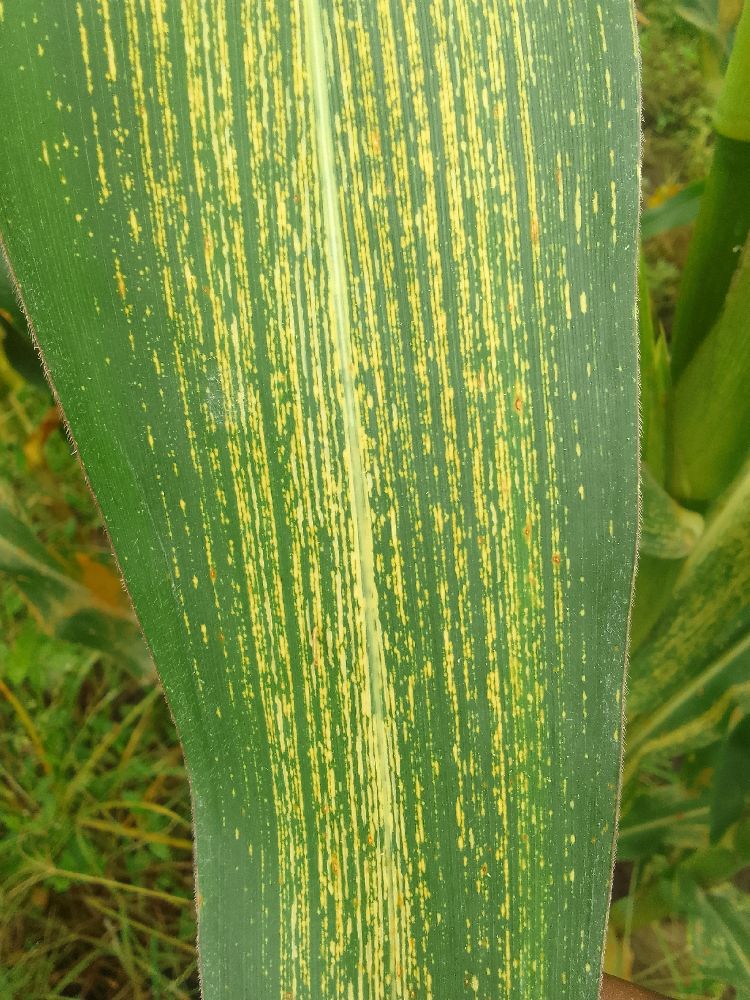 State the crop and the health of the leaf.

maize, maize streak virus
